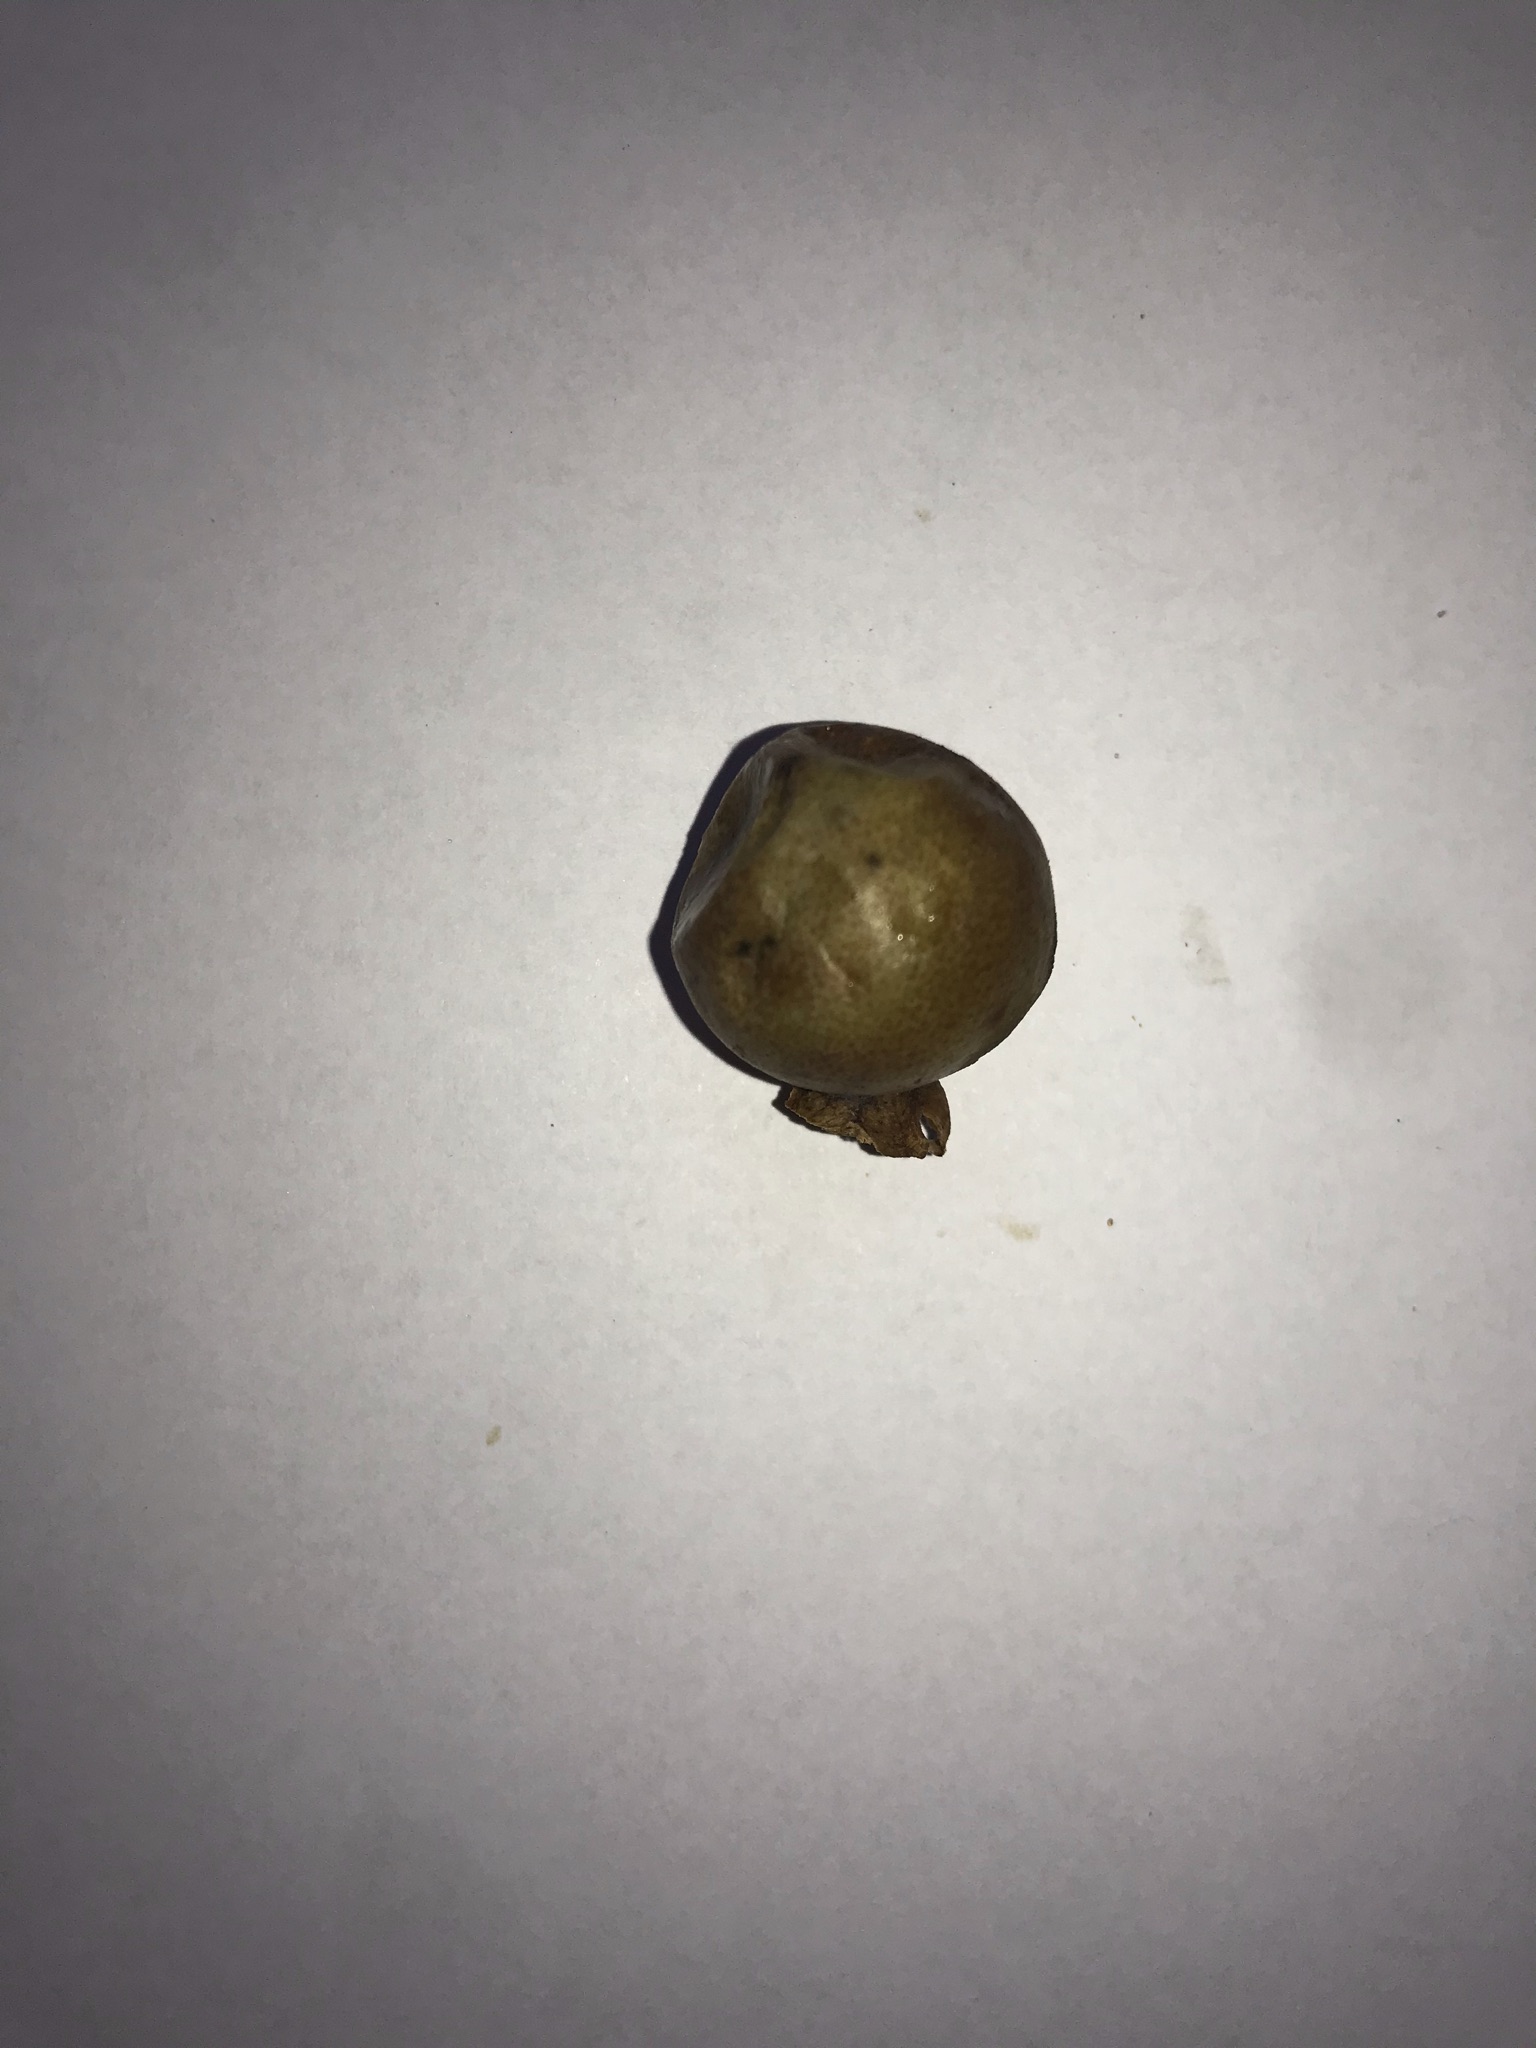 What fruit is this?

gabiroba
